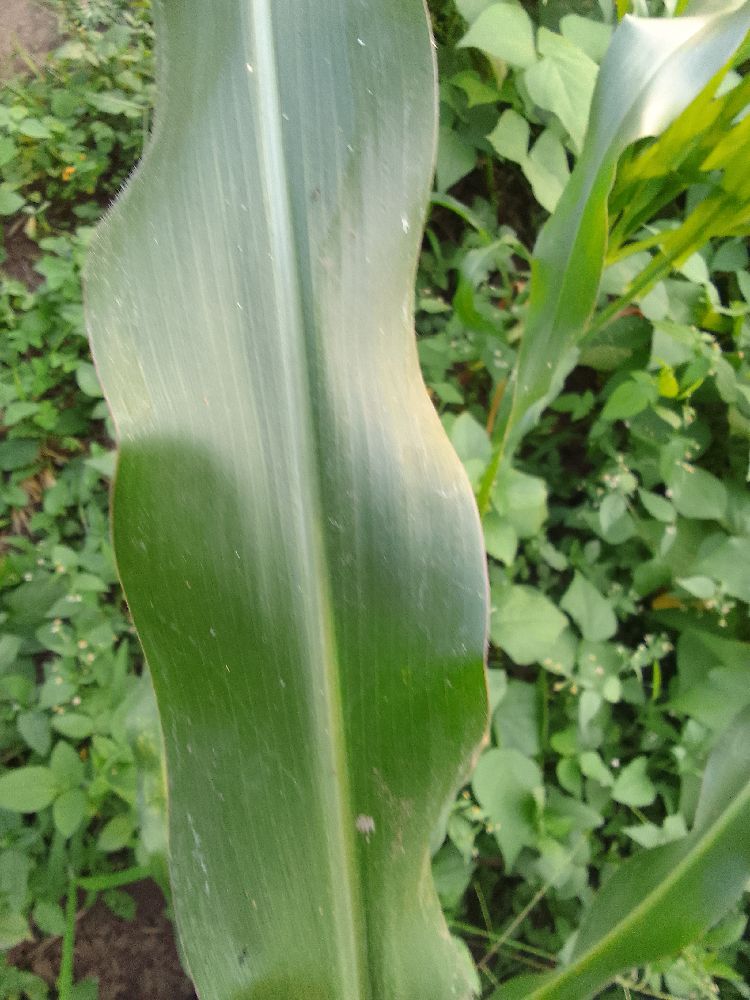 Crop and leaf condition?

maize, healthy
